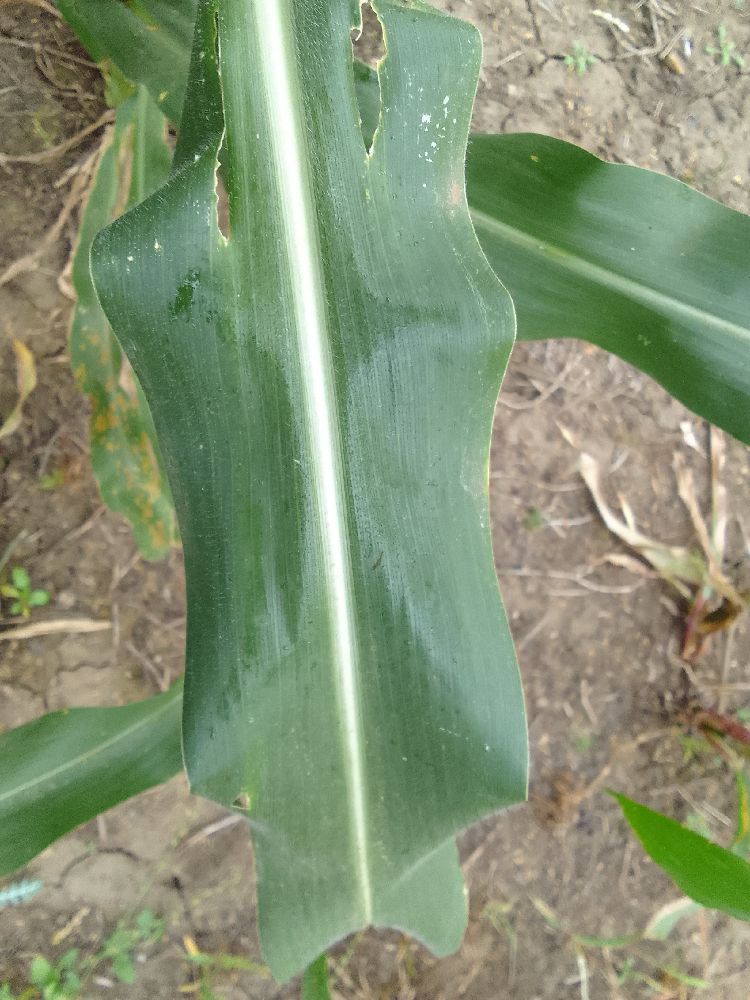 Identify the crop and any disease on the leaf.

maize, healthy
